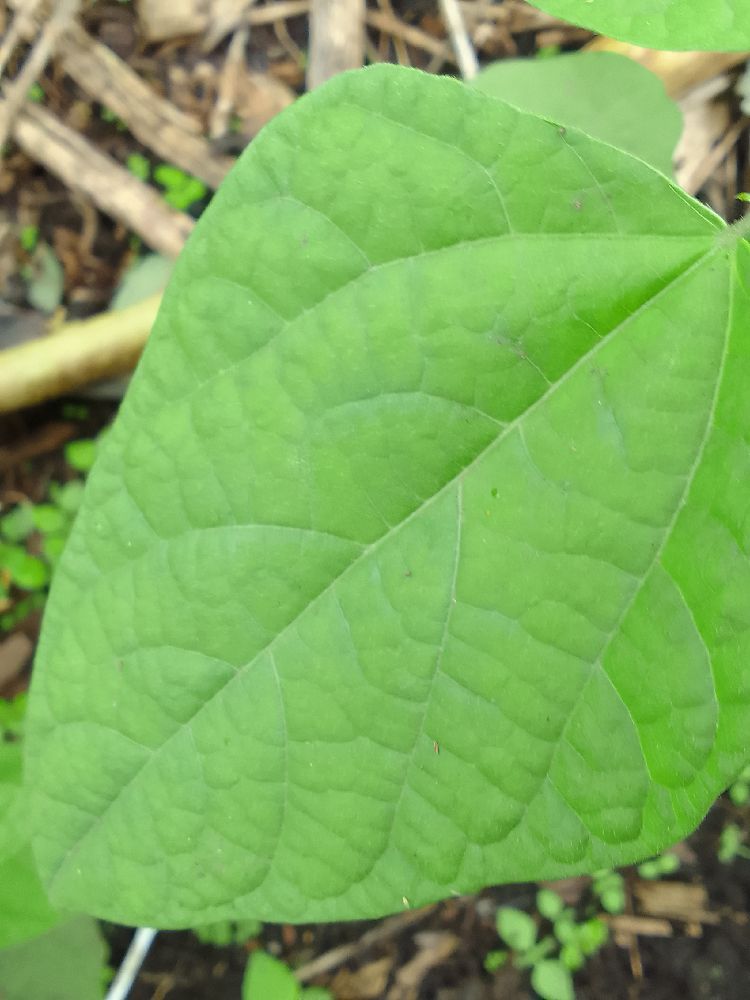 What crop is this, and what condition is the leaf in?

common bean, healthy
